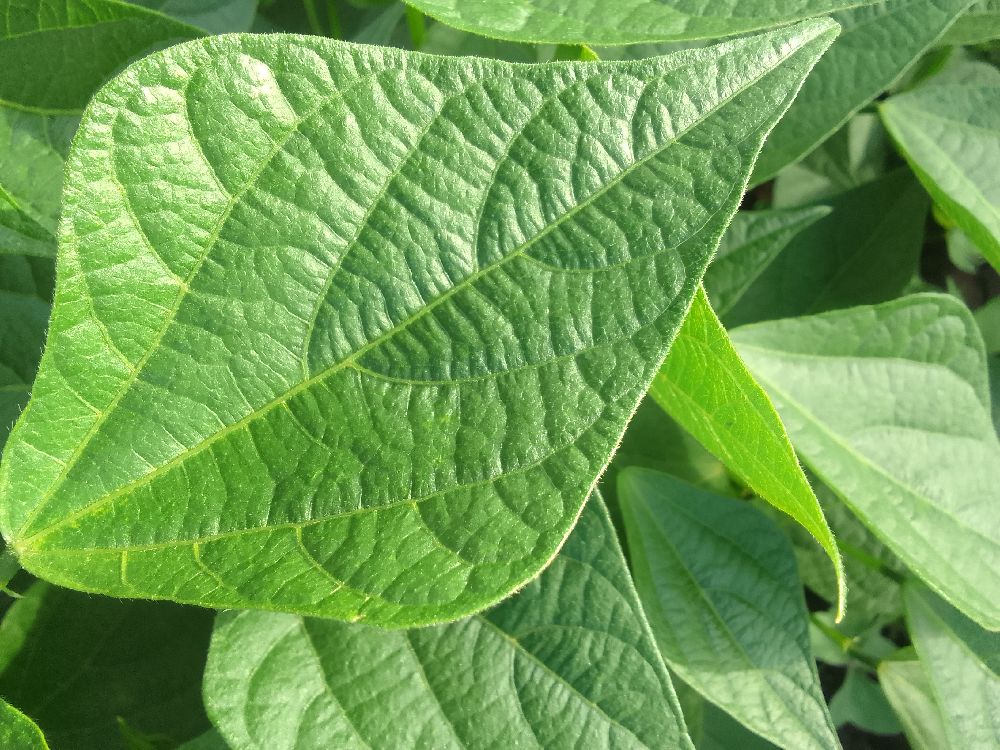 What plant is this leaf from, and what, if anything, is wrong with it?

common bean, healthy
